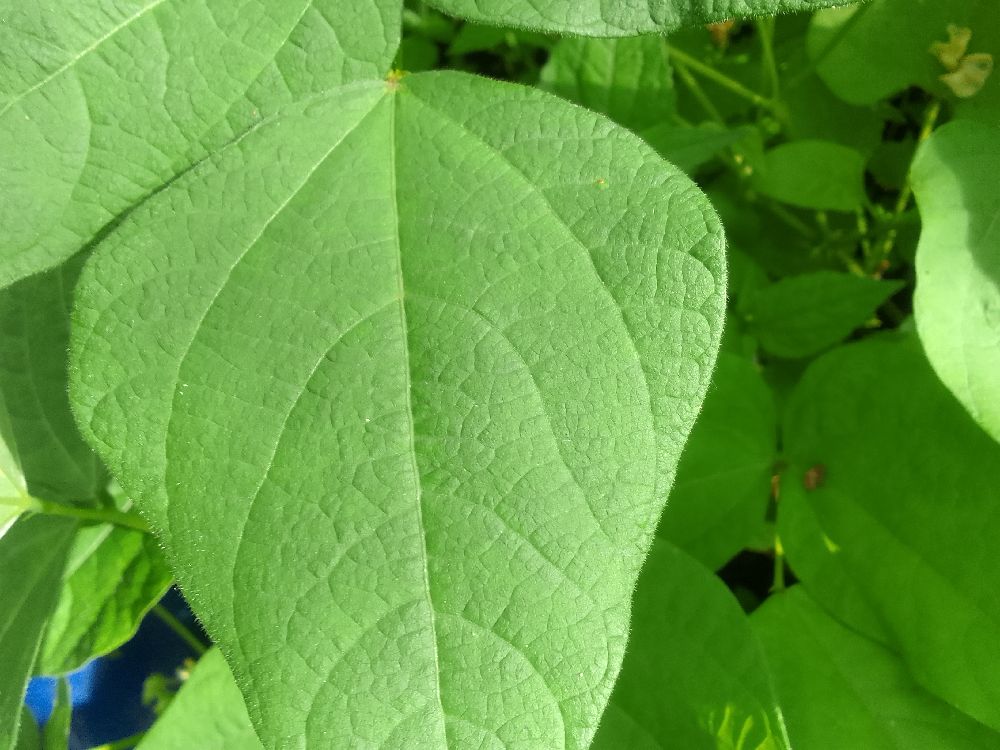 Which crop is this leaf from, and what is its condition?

common bean, healthy
